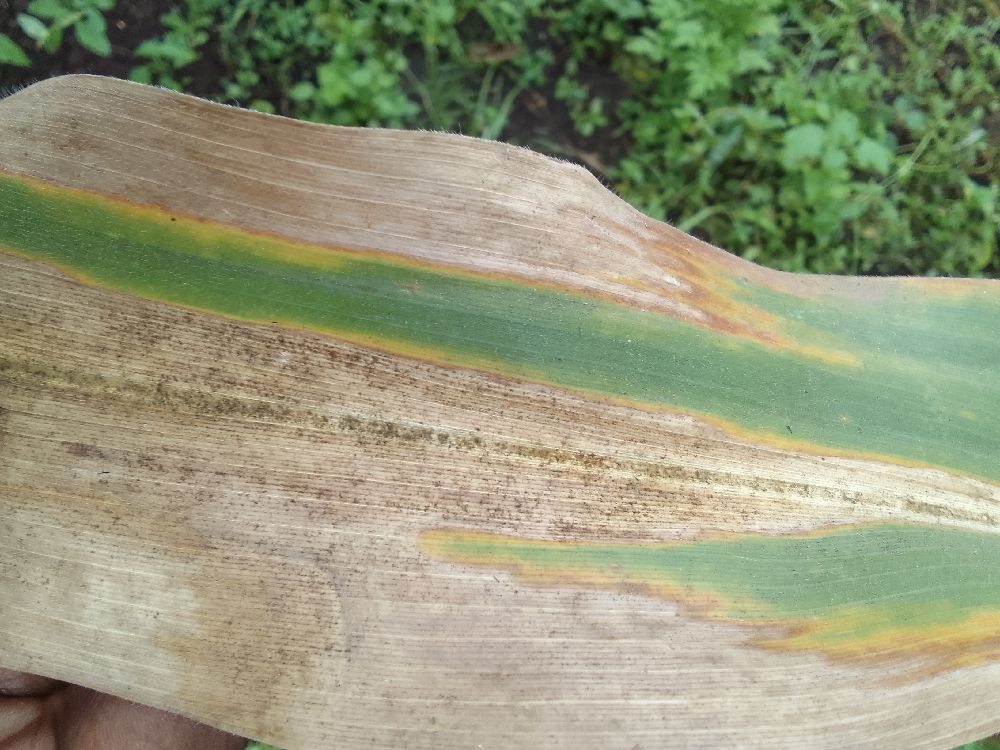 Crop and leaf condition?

maize, maize lethal necrosis
